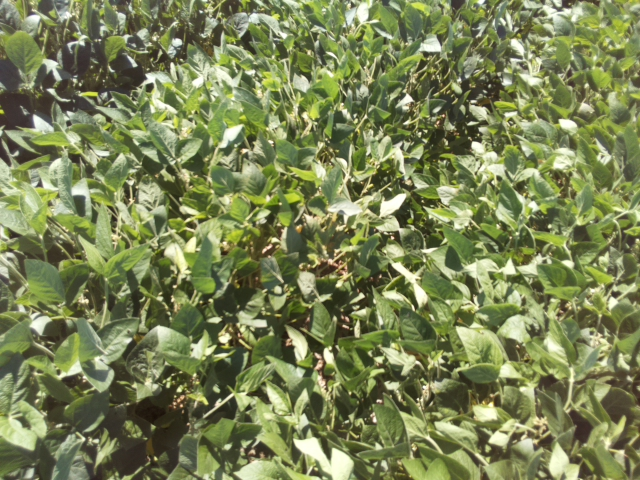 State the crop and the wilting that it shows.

soybean, leaflets folding inward at secondary pulvinus with no turgor loss in leaflets or petioles
